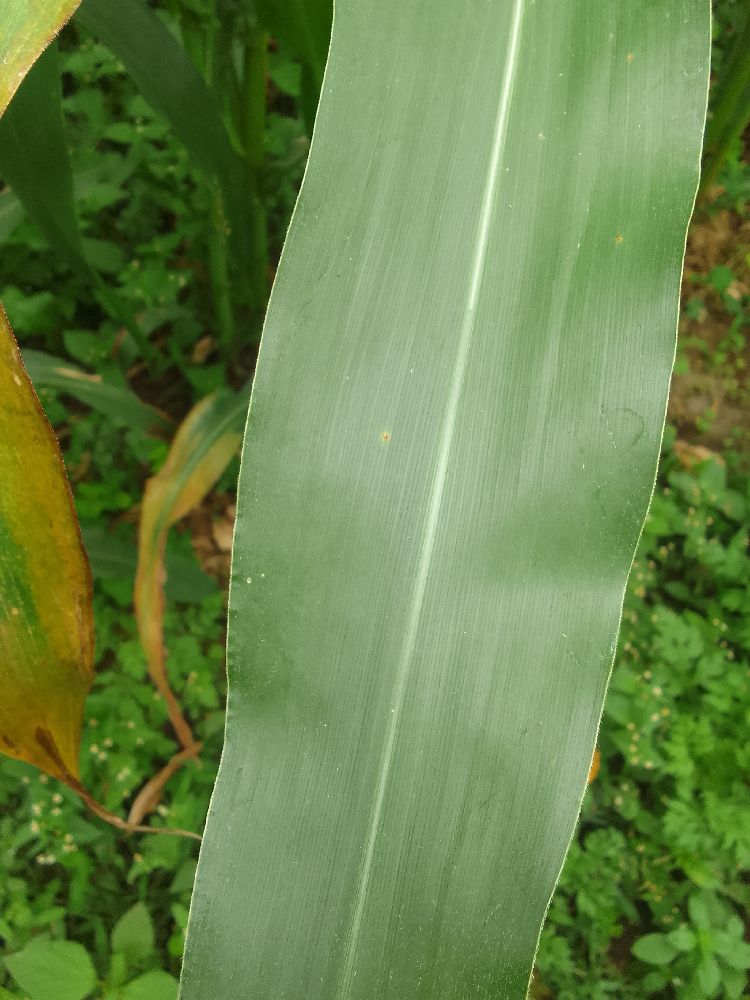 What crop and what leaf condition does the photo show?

maize, healthy
